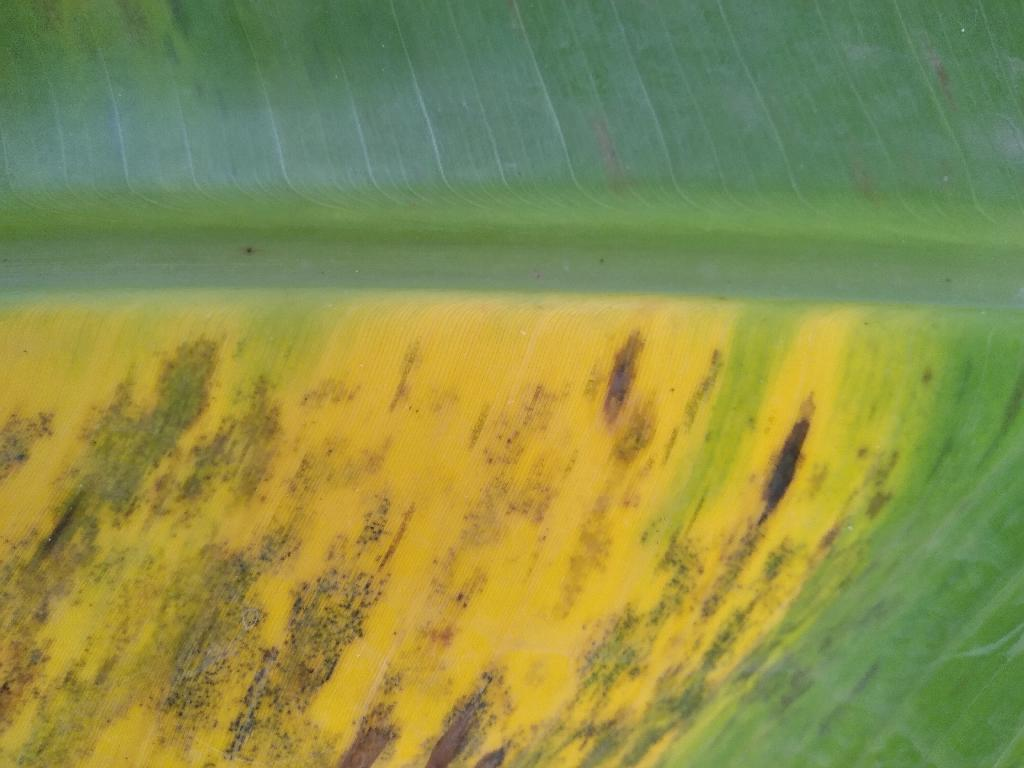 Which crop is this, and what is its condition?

banana, black sigatoka
